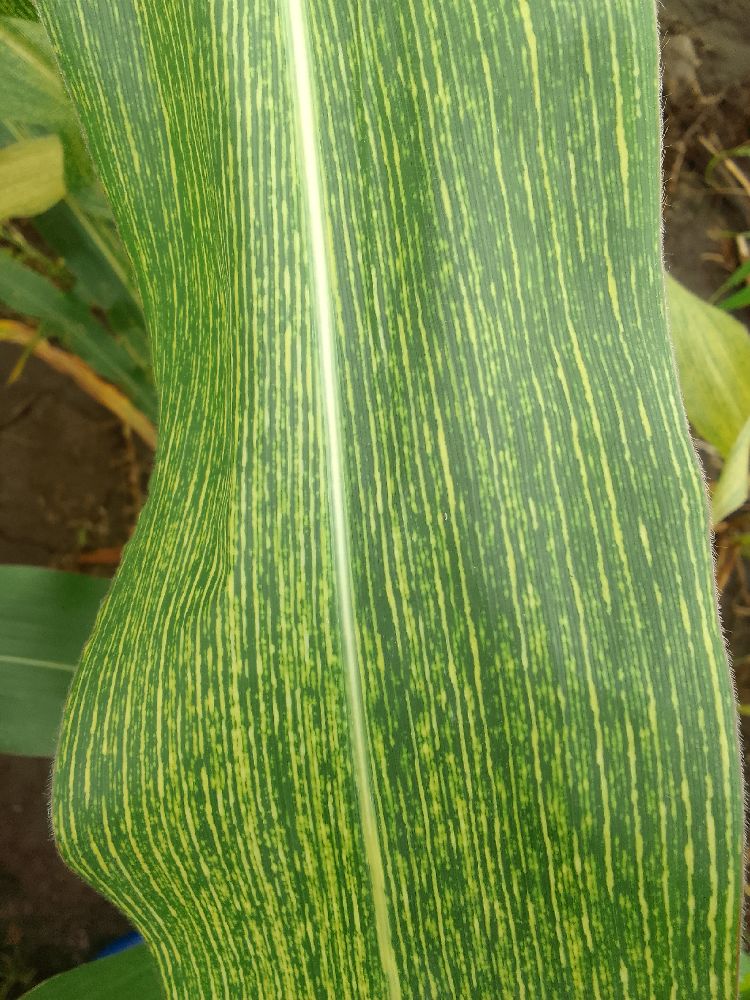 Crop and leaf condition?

maize, maize streak virus
